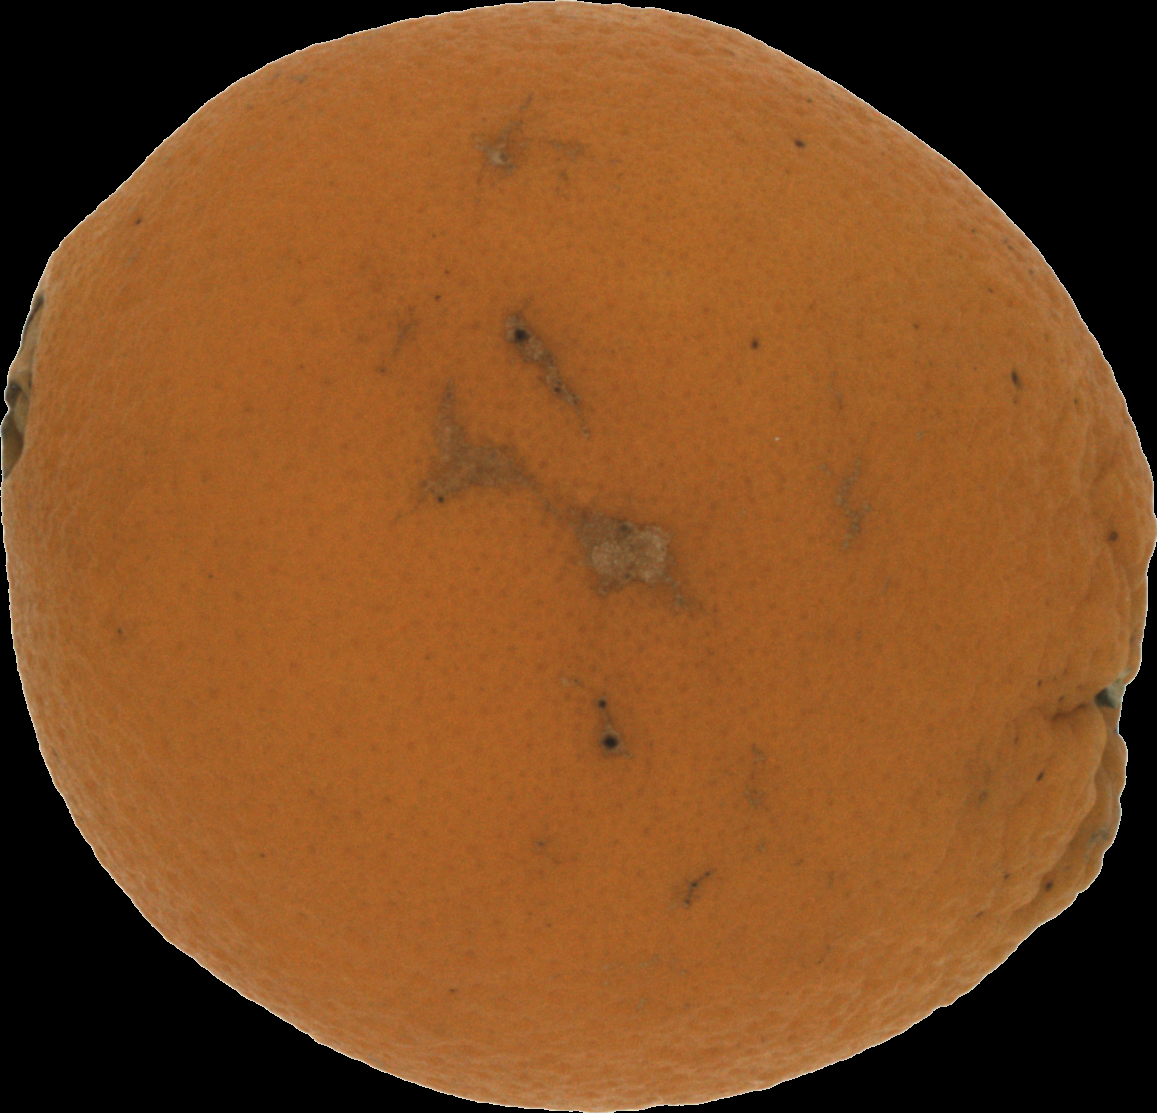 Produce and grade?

orange, bad
